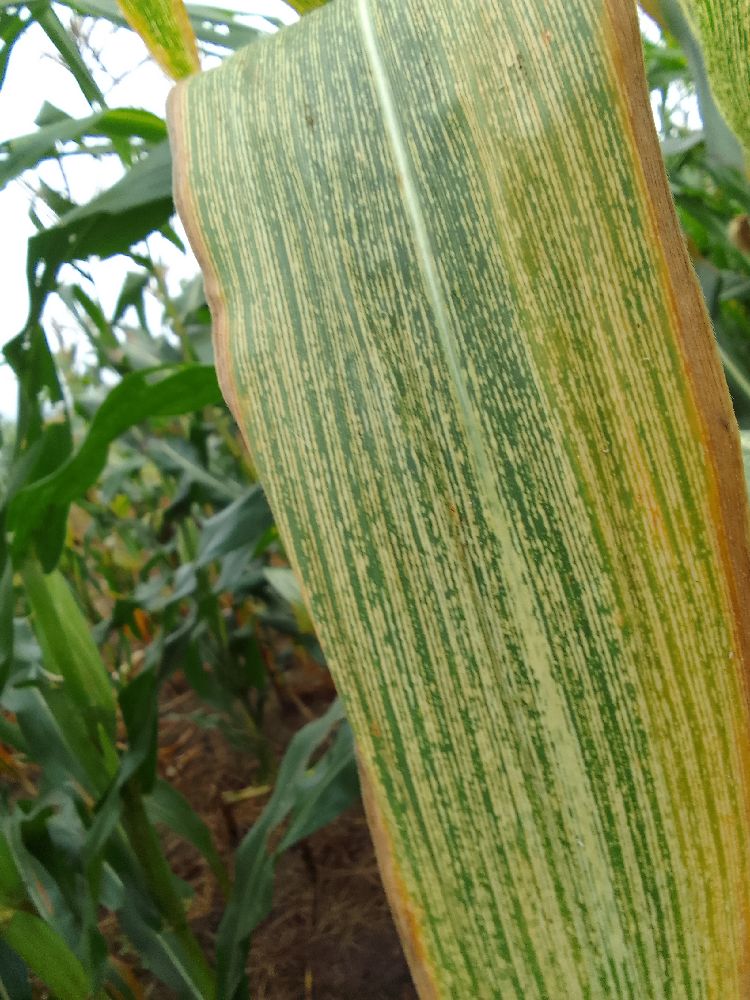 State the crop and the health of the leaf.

maize, maize streak virus
